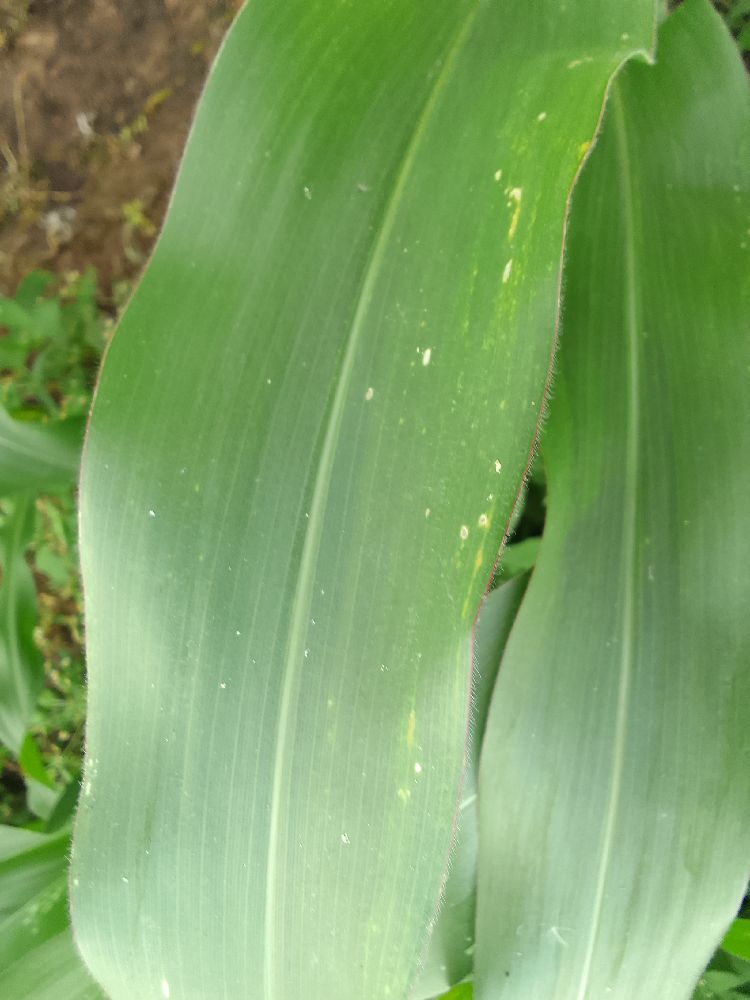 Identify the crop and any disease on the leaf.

maize, healthy
